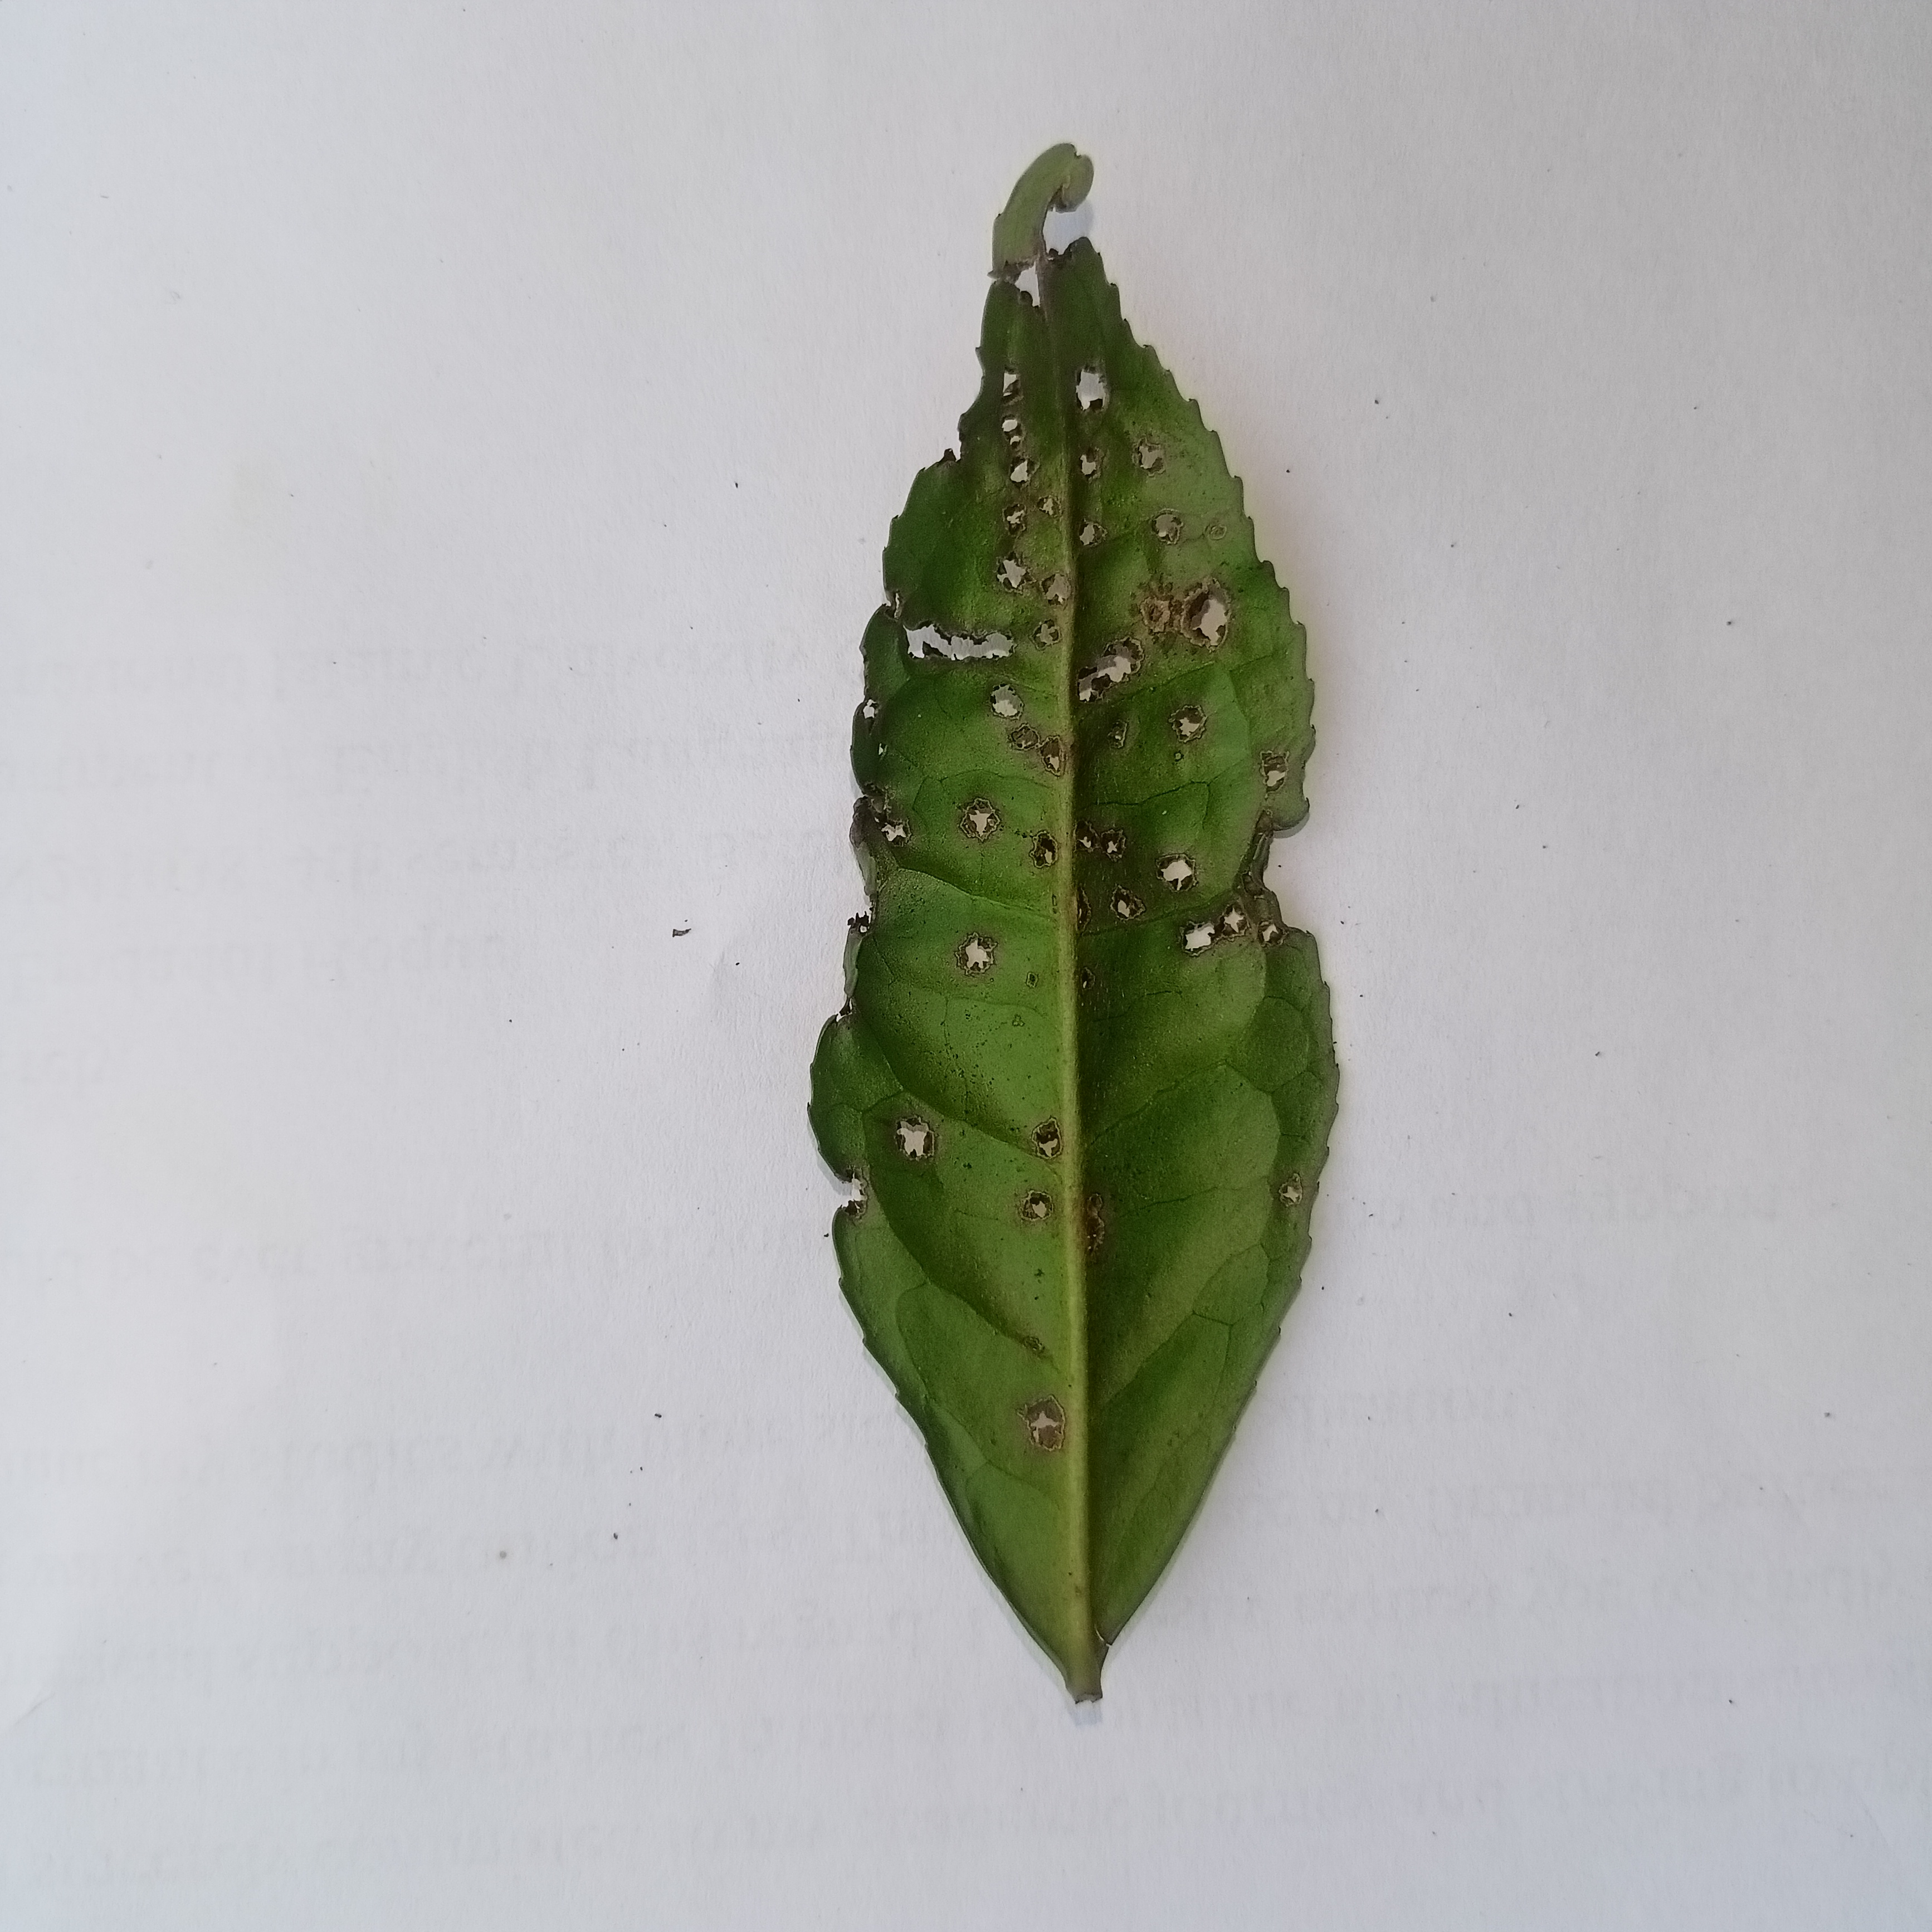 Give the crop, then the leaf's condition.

tea, helopeltis
